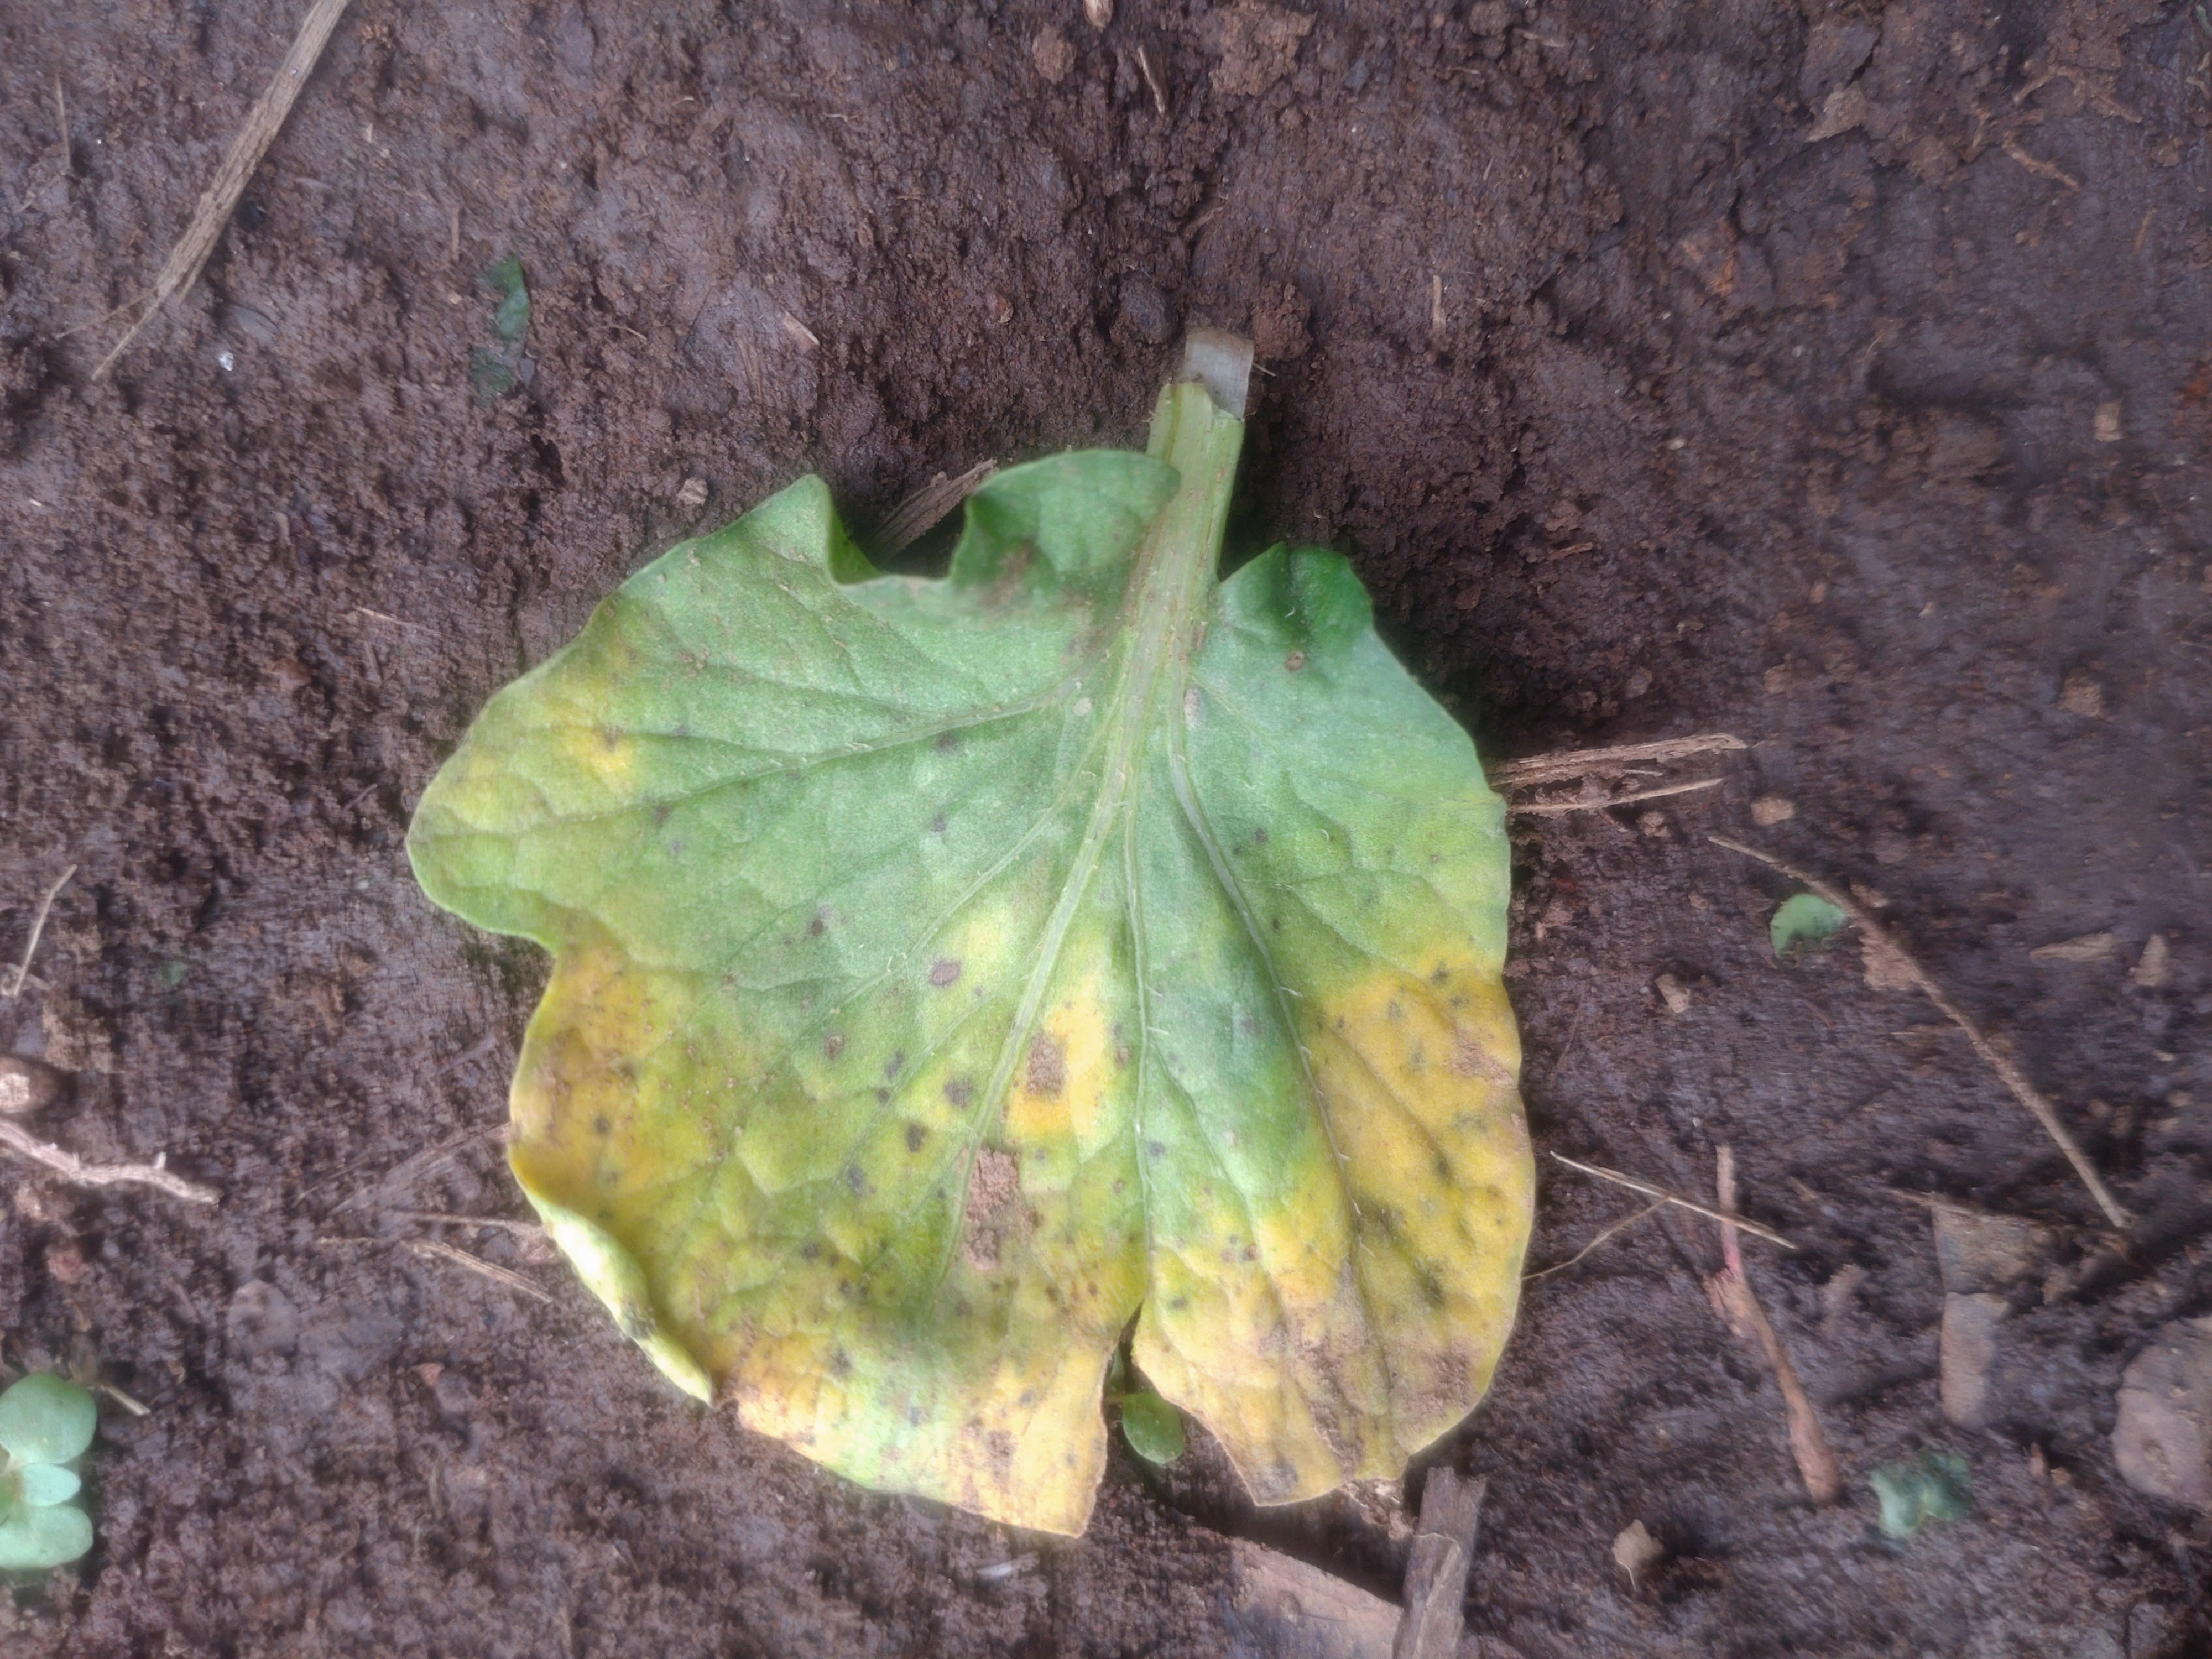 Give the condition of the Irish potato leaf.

late blight
